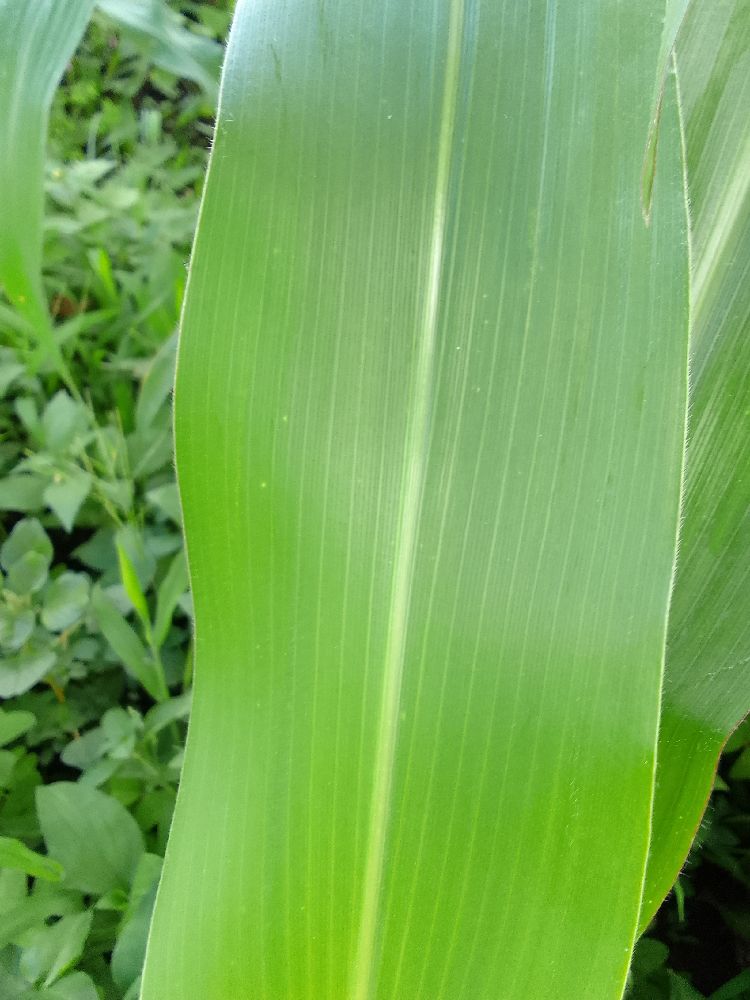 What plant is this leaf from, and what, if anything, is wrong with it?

maize, healthy
